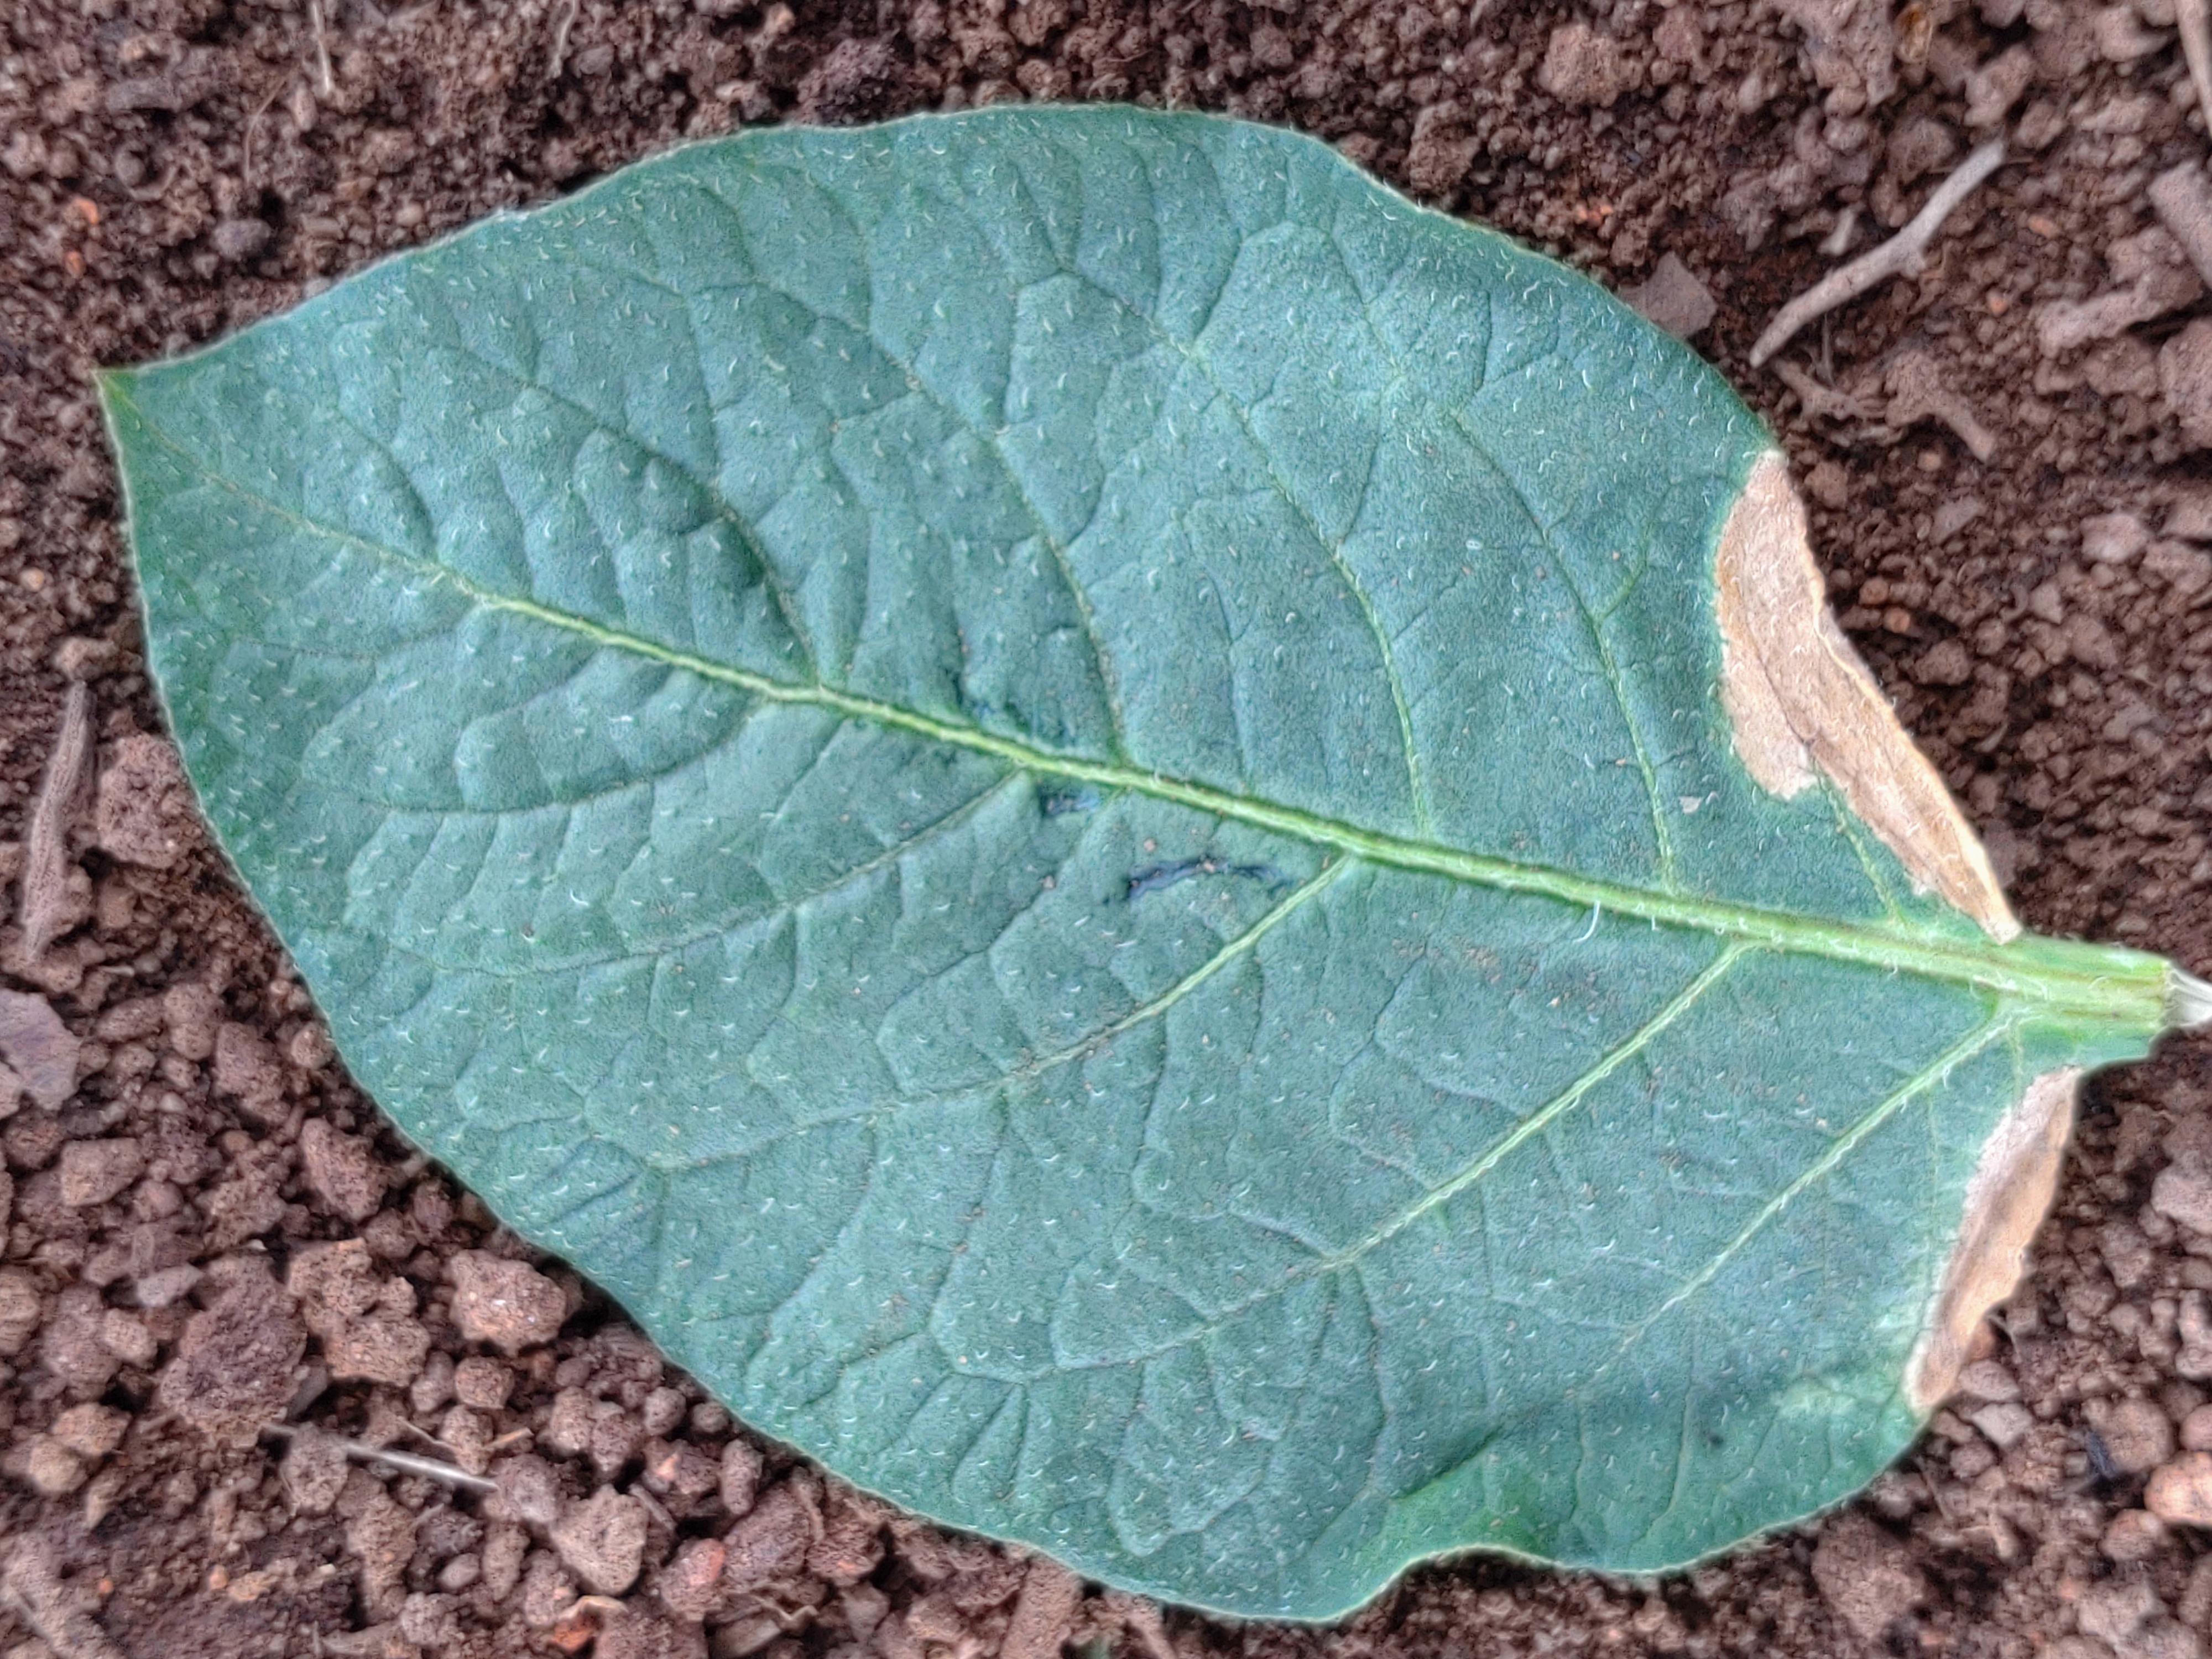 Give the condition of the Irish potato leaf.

early blight
